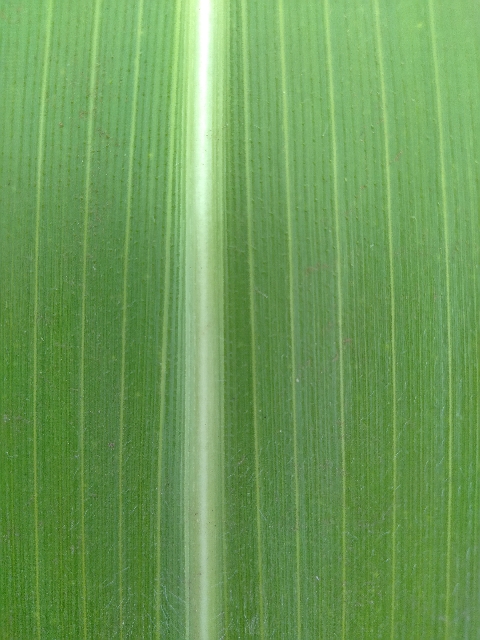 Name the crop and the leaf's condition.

maize, healthy
